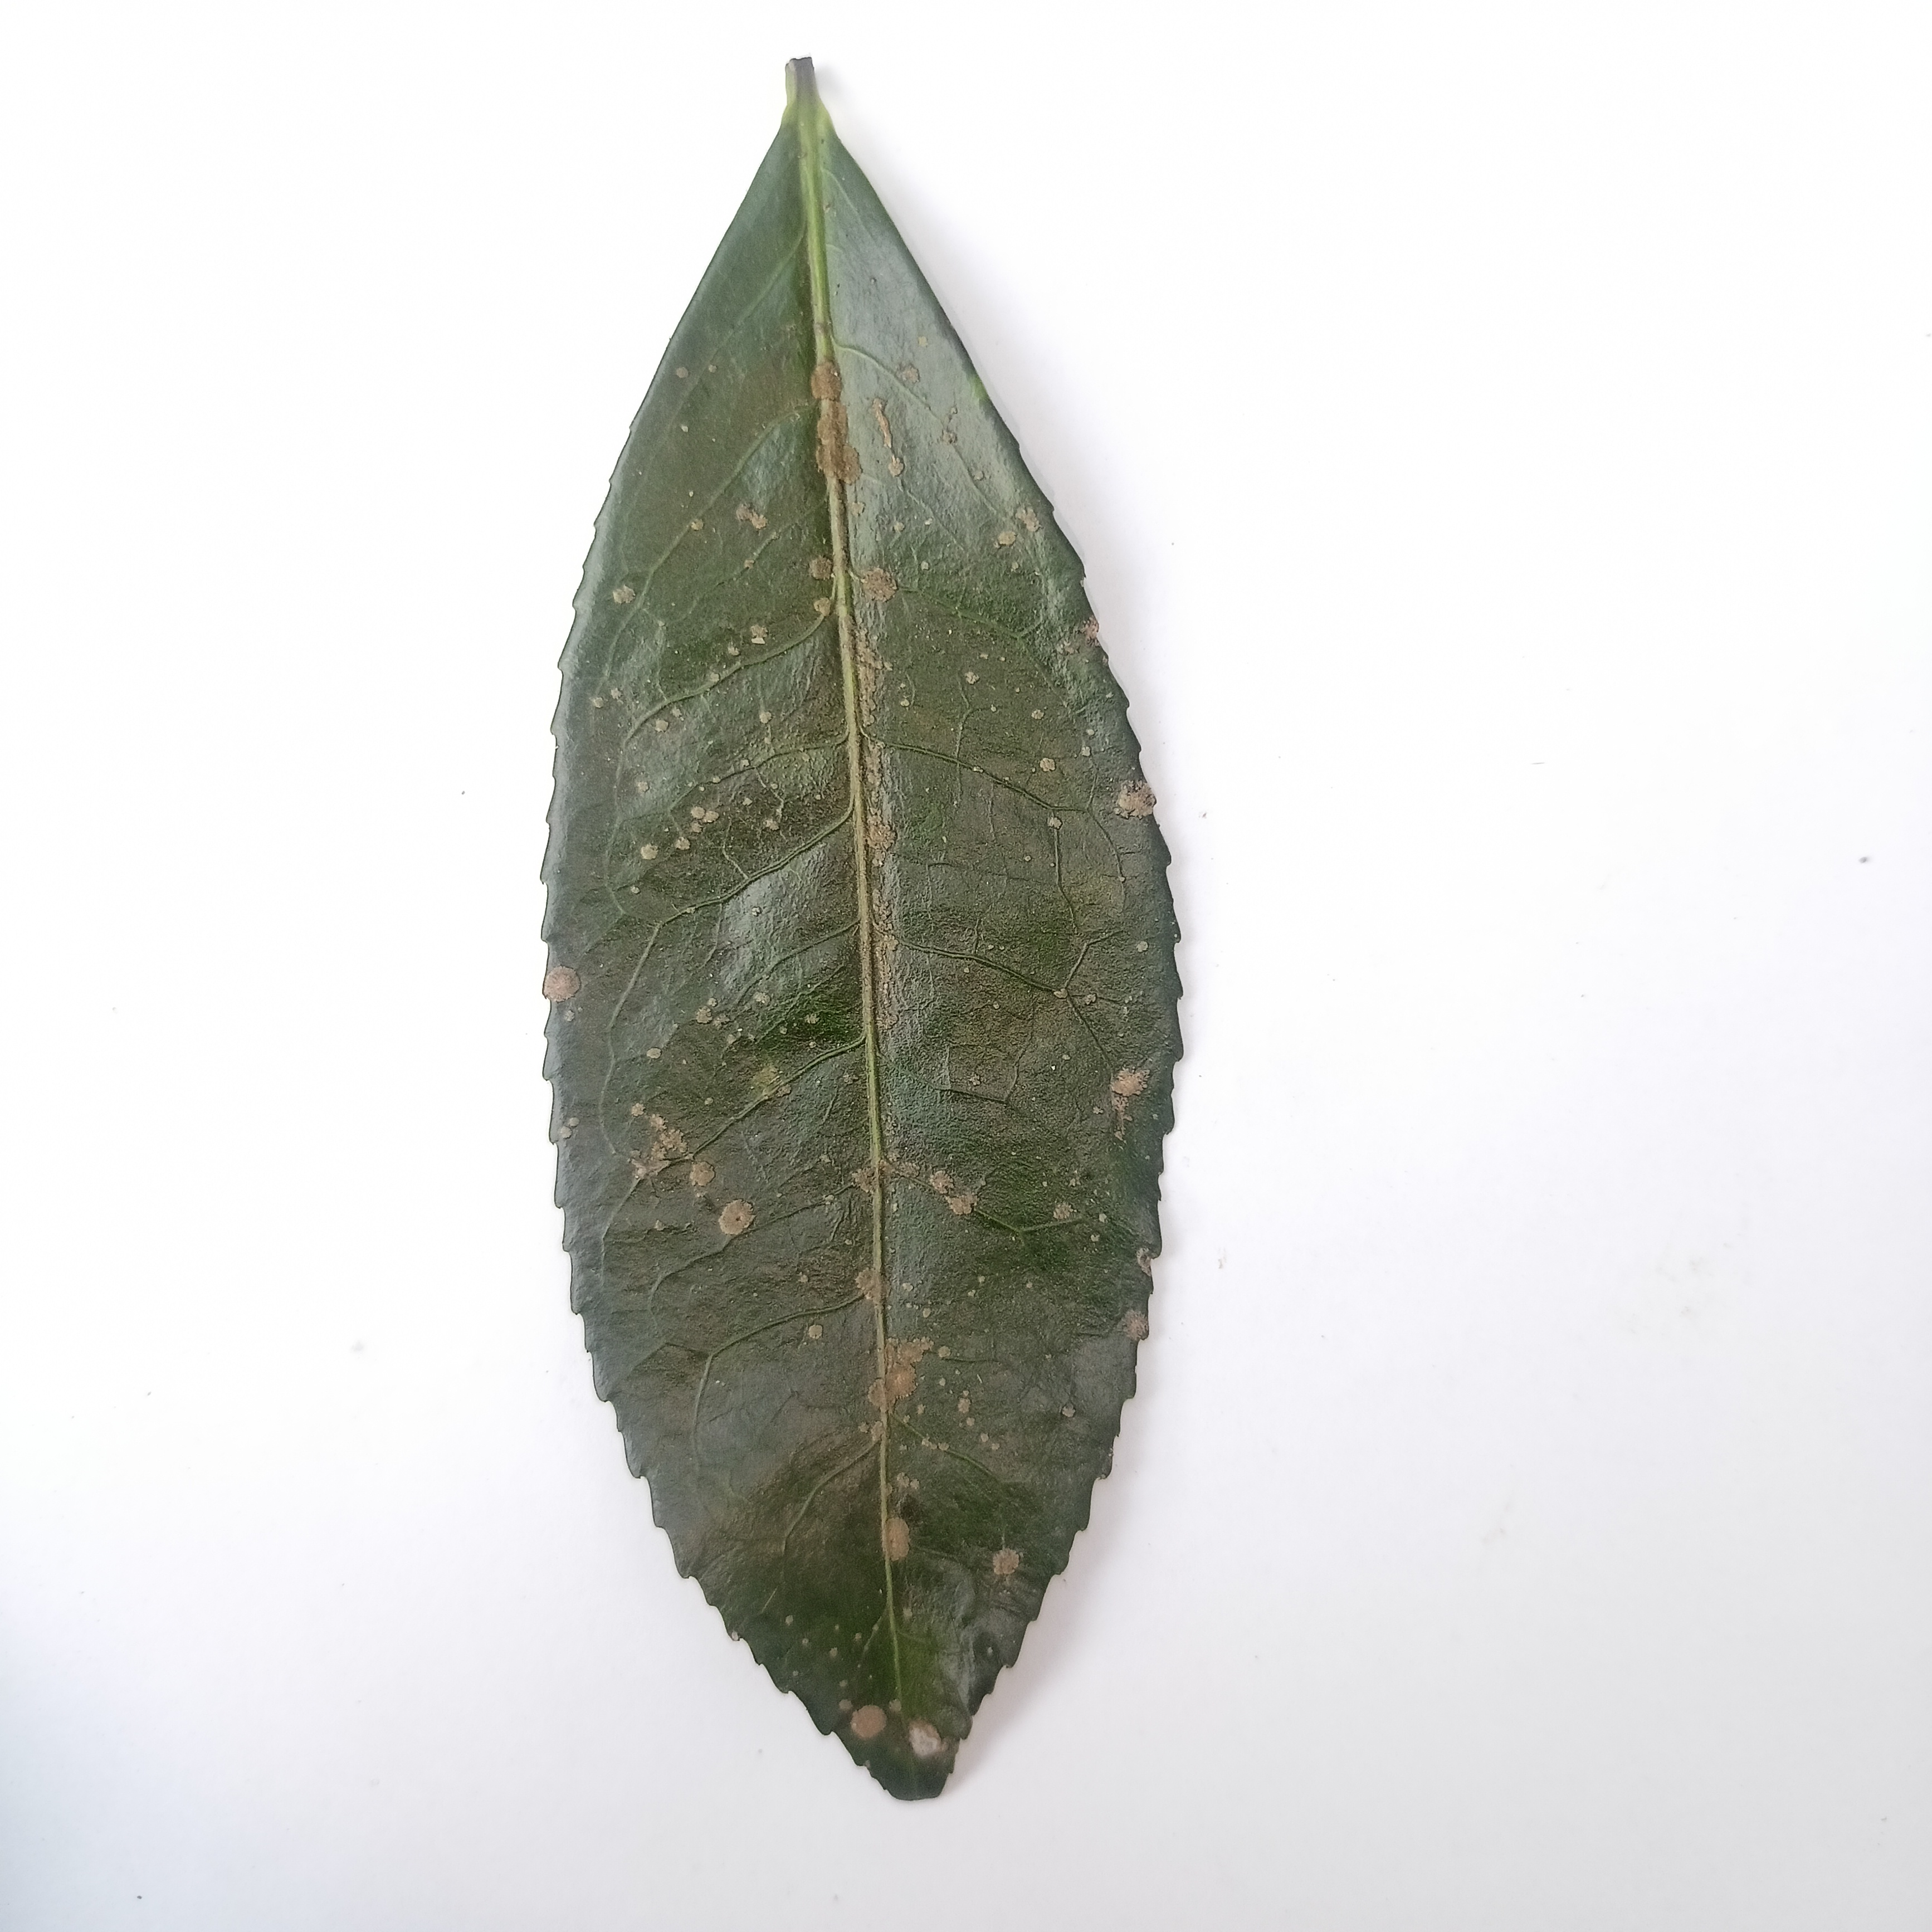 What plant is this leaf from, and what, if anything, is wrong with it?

tea, algal leaf
